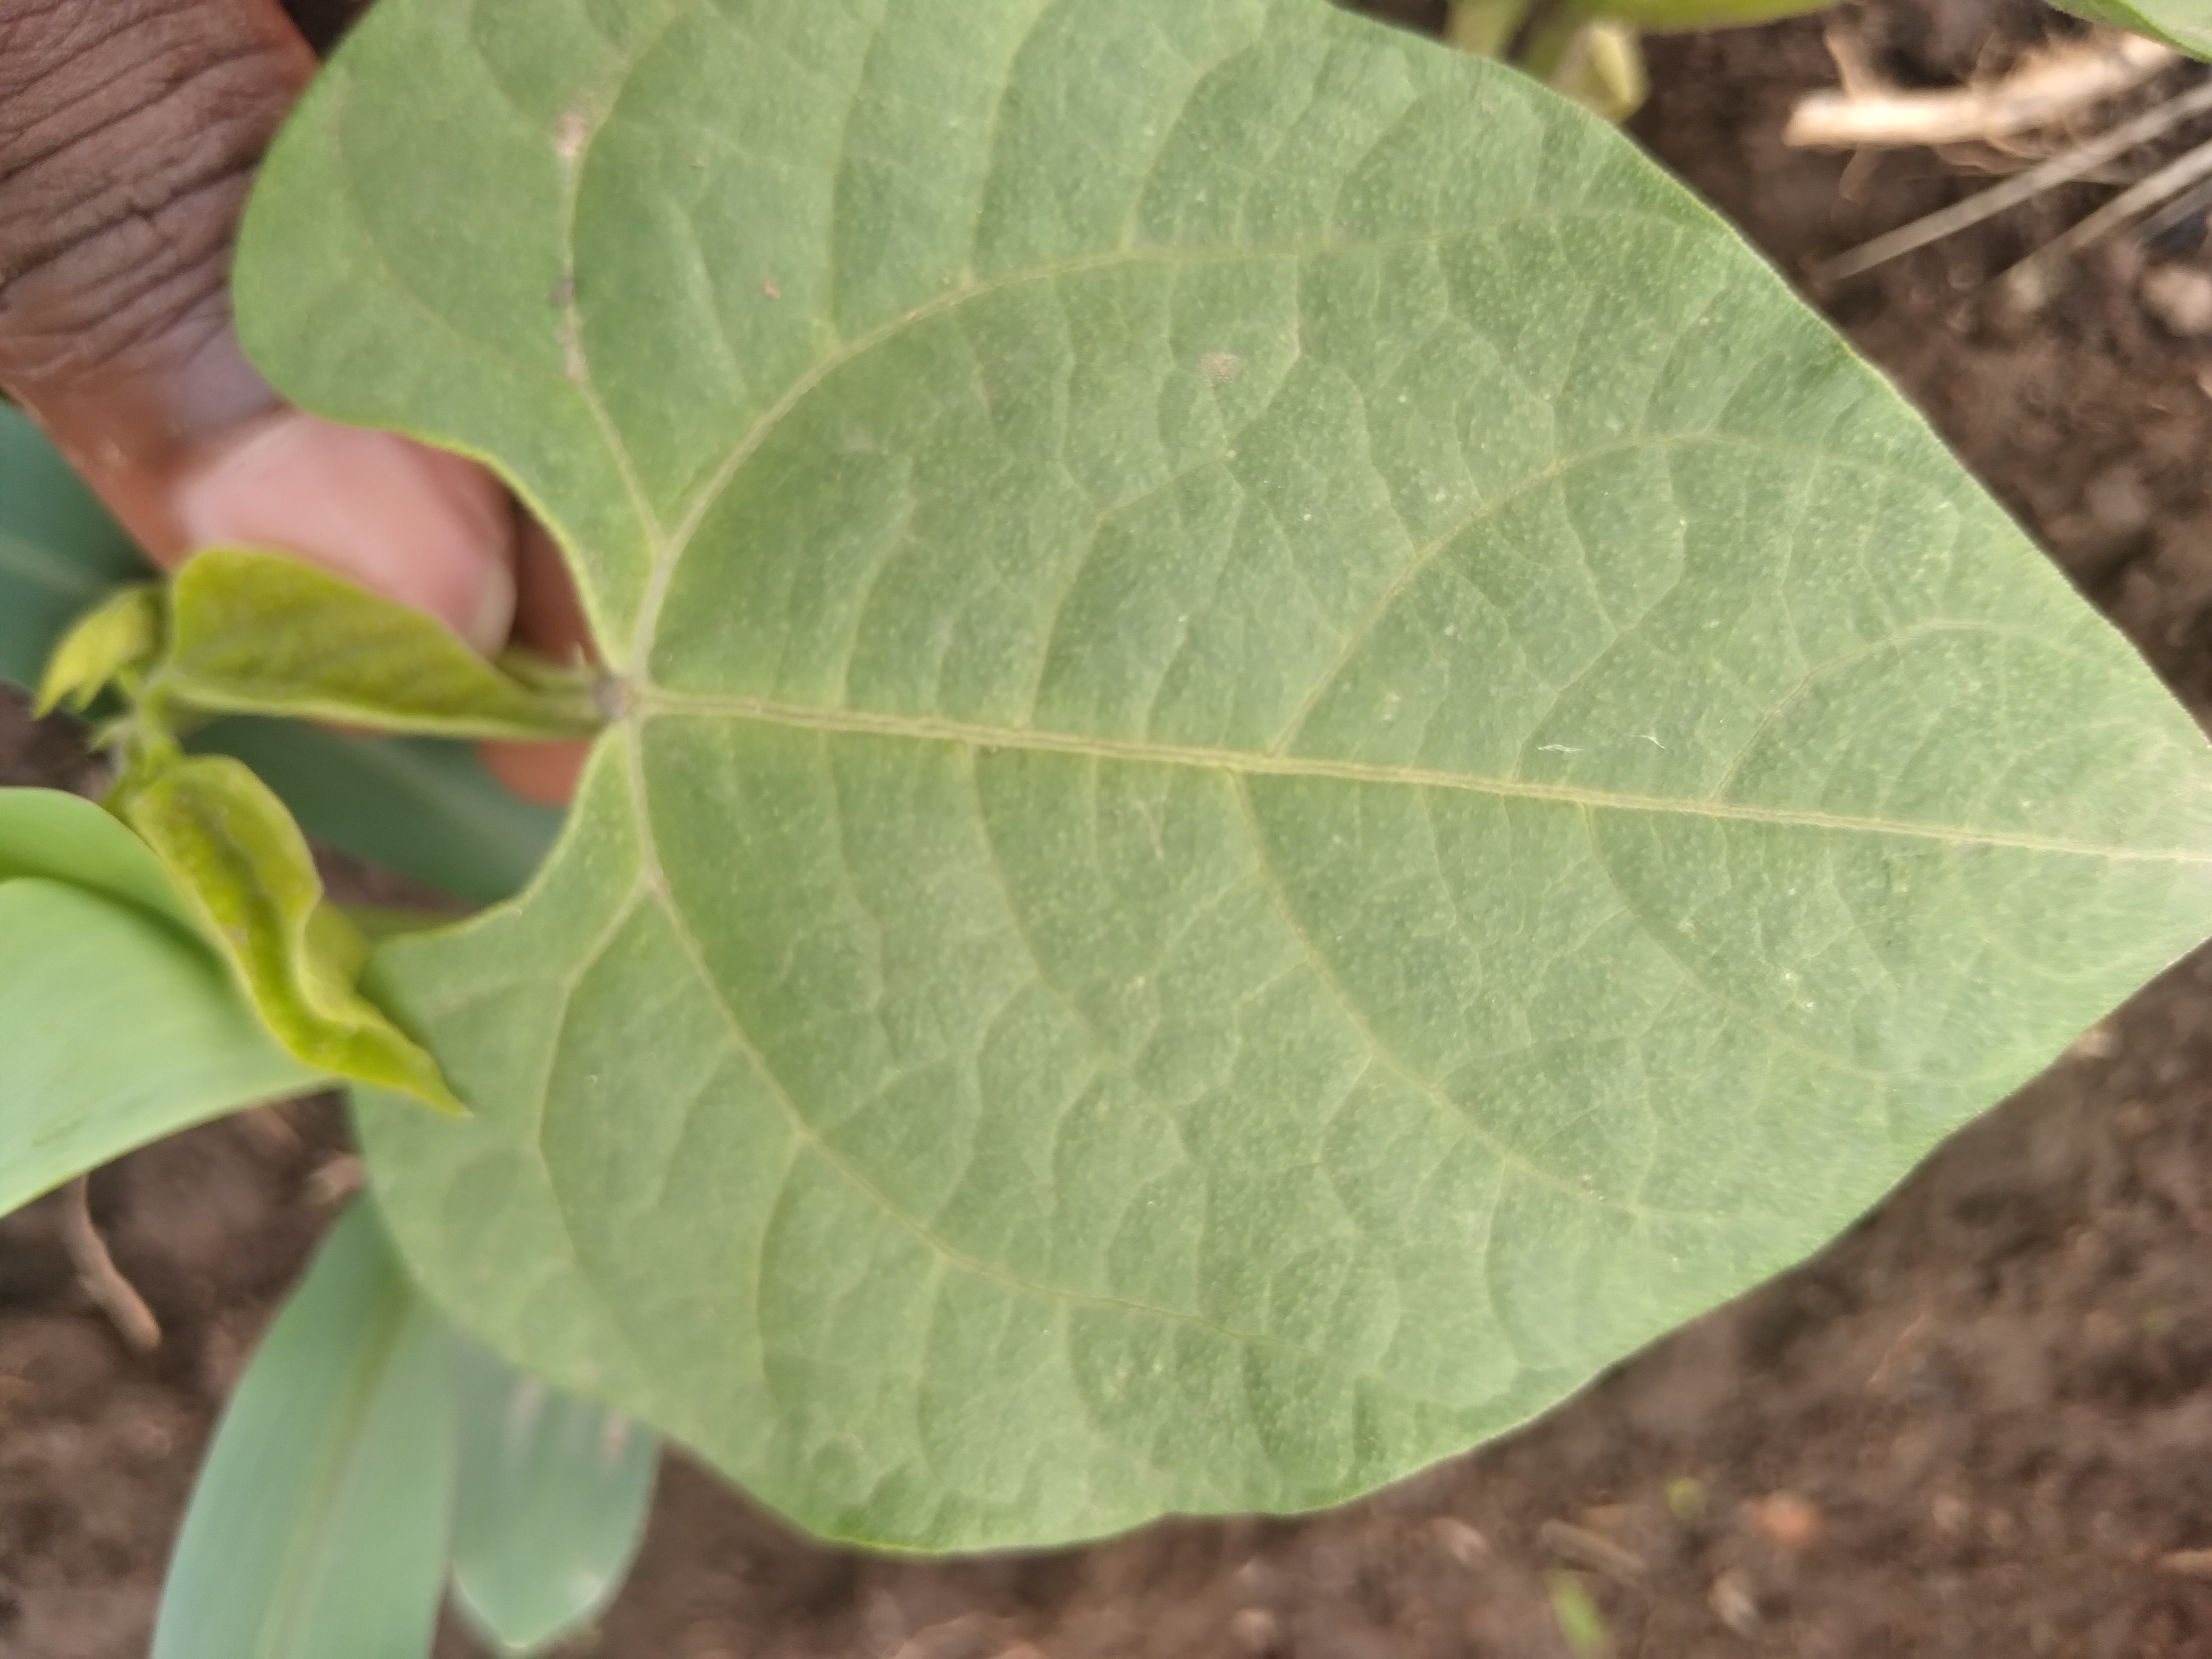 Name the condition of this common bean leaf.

healthy
